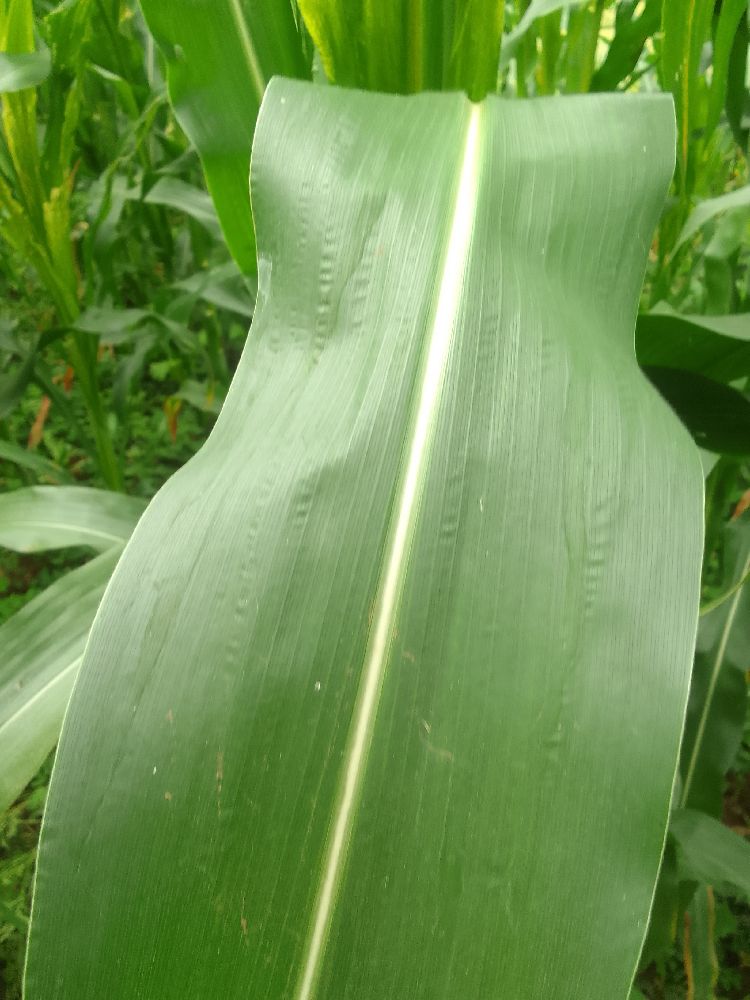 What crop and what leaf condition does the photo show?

maize, healthy
